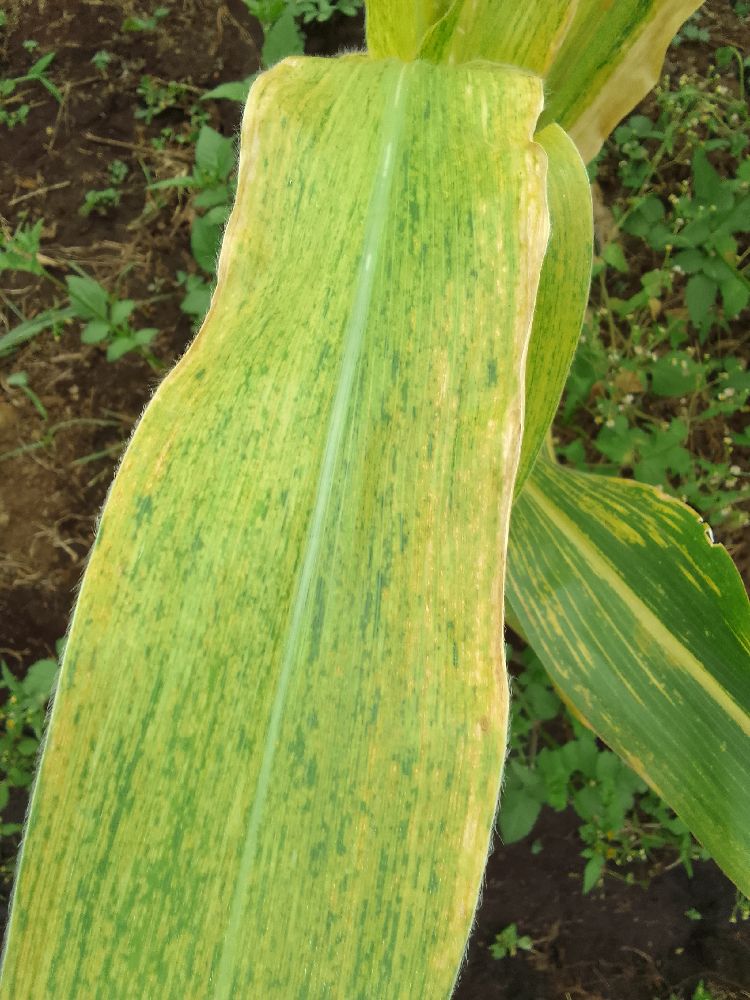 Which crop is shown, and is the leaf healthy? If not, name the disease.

maize, maize lethal necrosis
